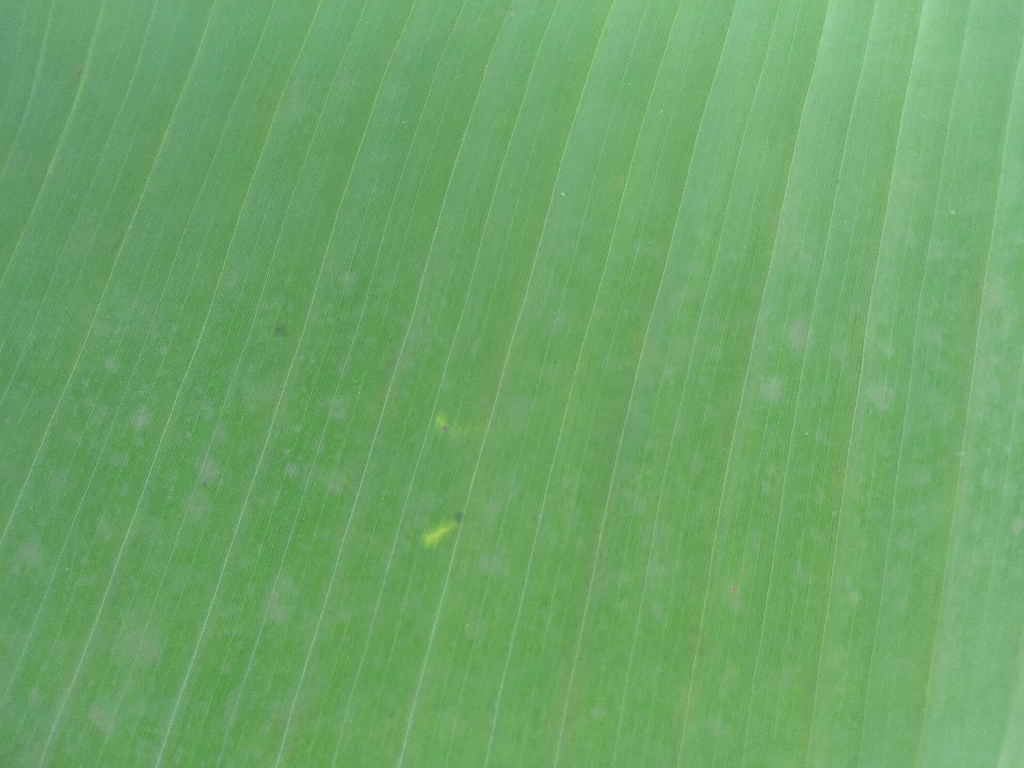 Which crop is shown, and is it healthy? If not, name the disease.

banana, healthy
